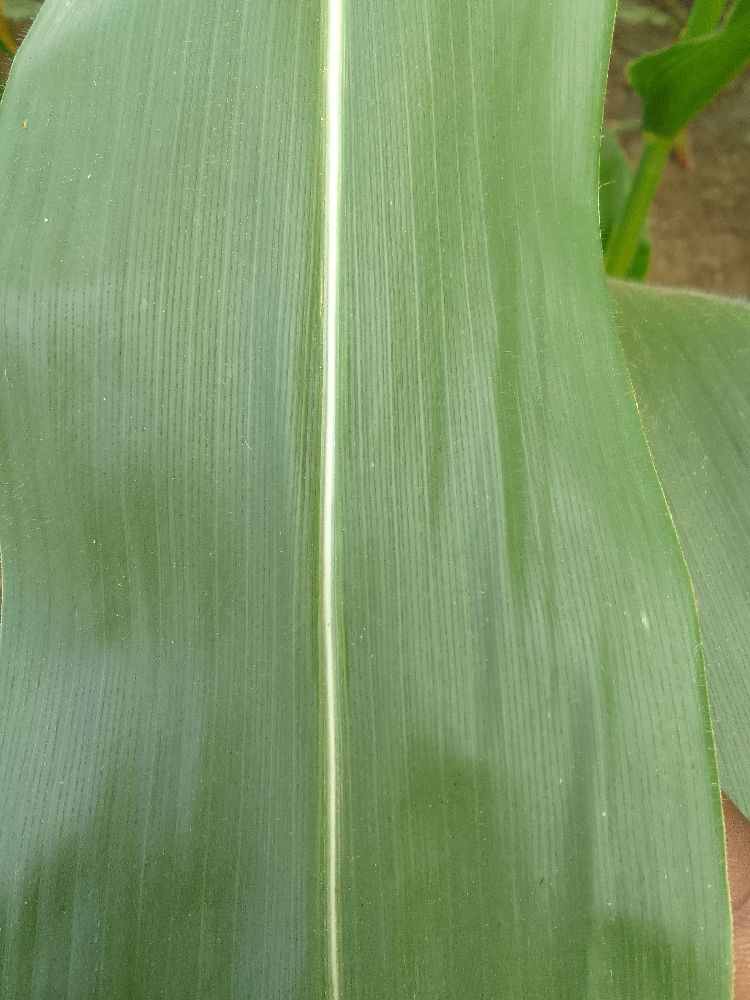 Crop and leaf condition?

maize, healthy
